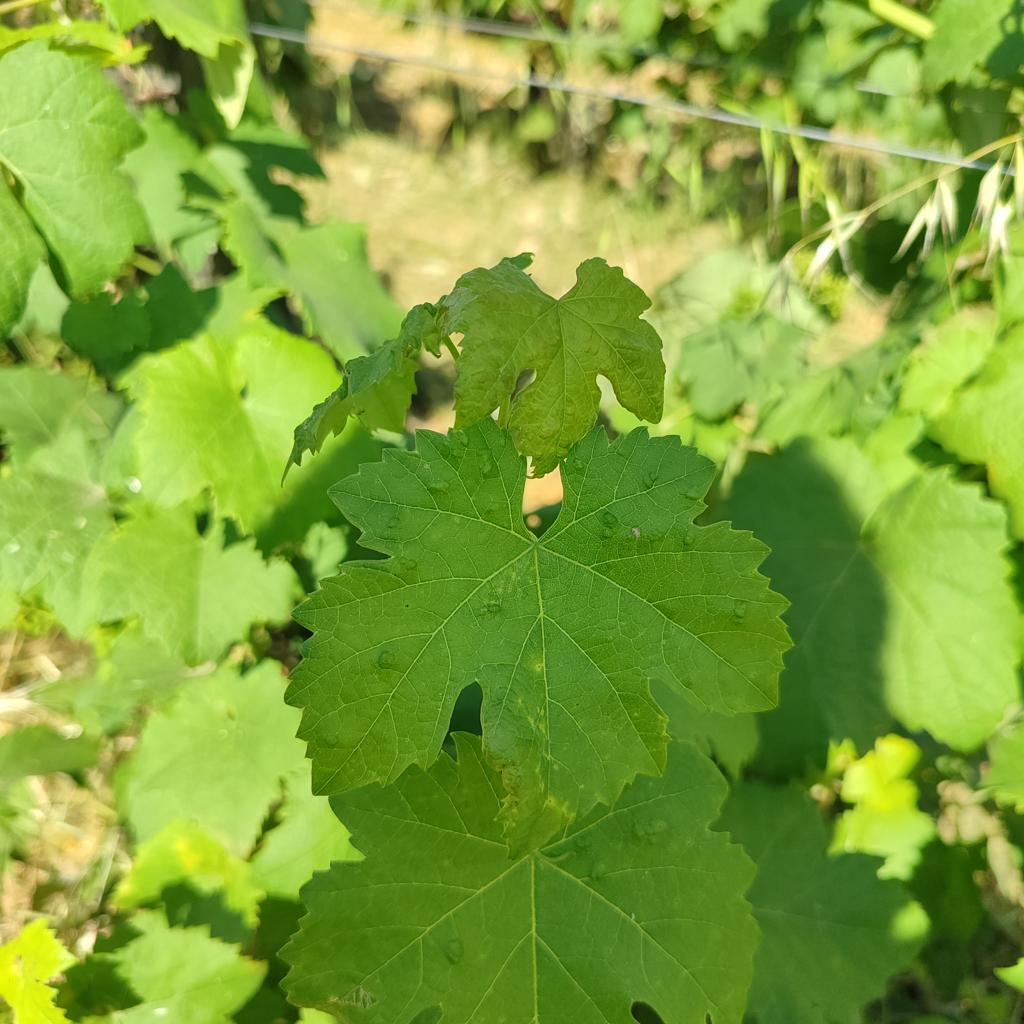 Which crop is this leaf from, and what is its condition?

grapevine, erineum mite
